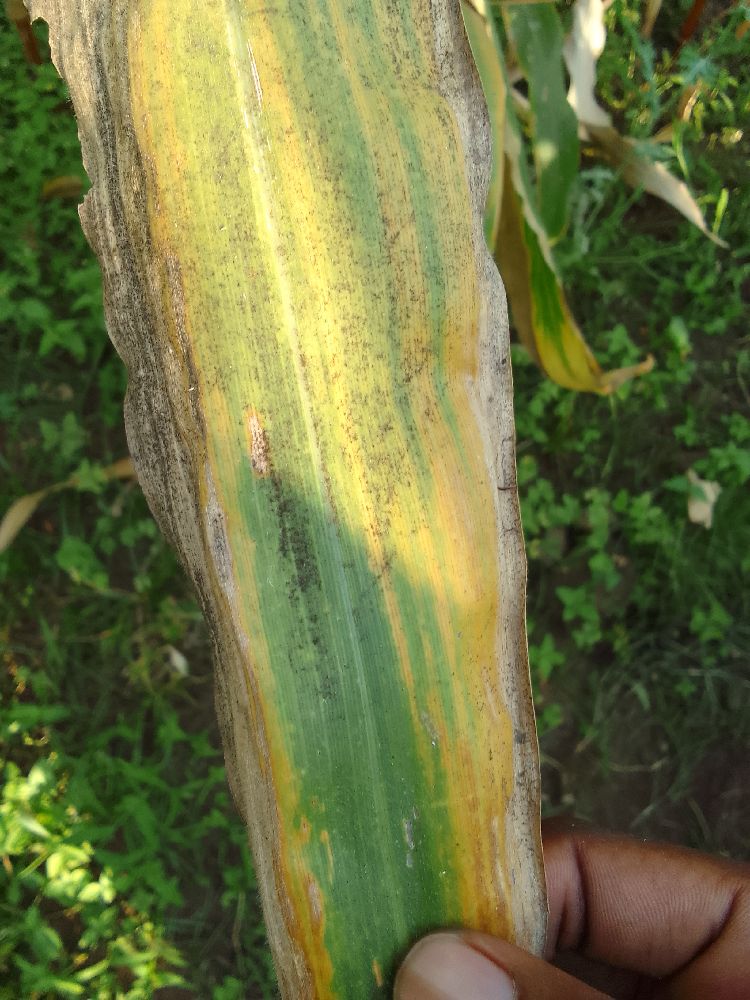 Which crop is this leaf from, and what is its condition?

maize, maize lethal necrosis
